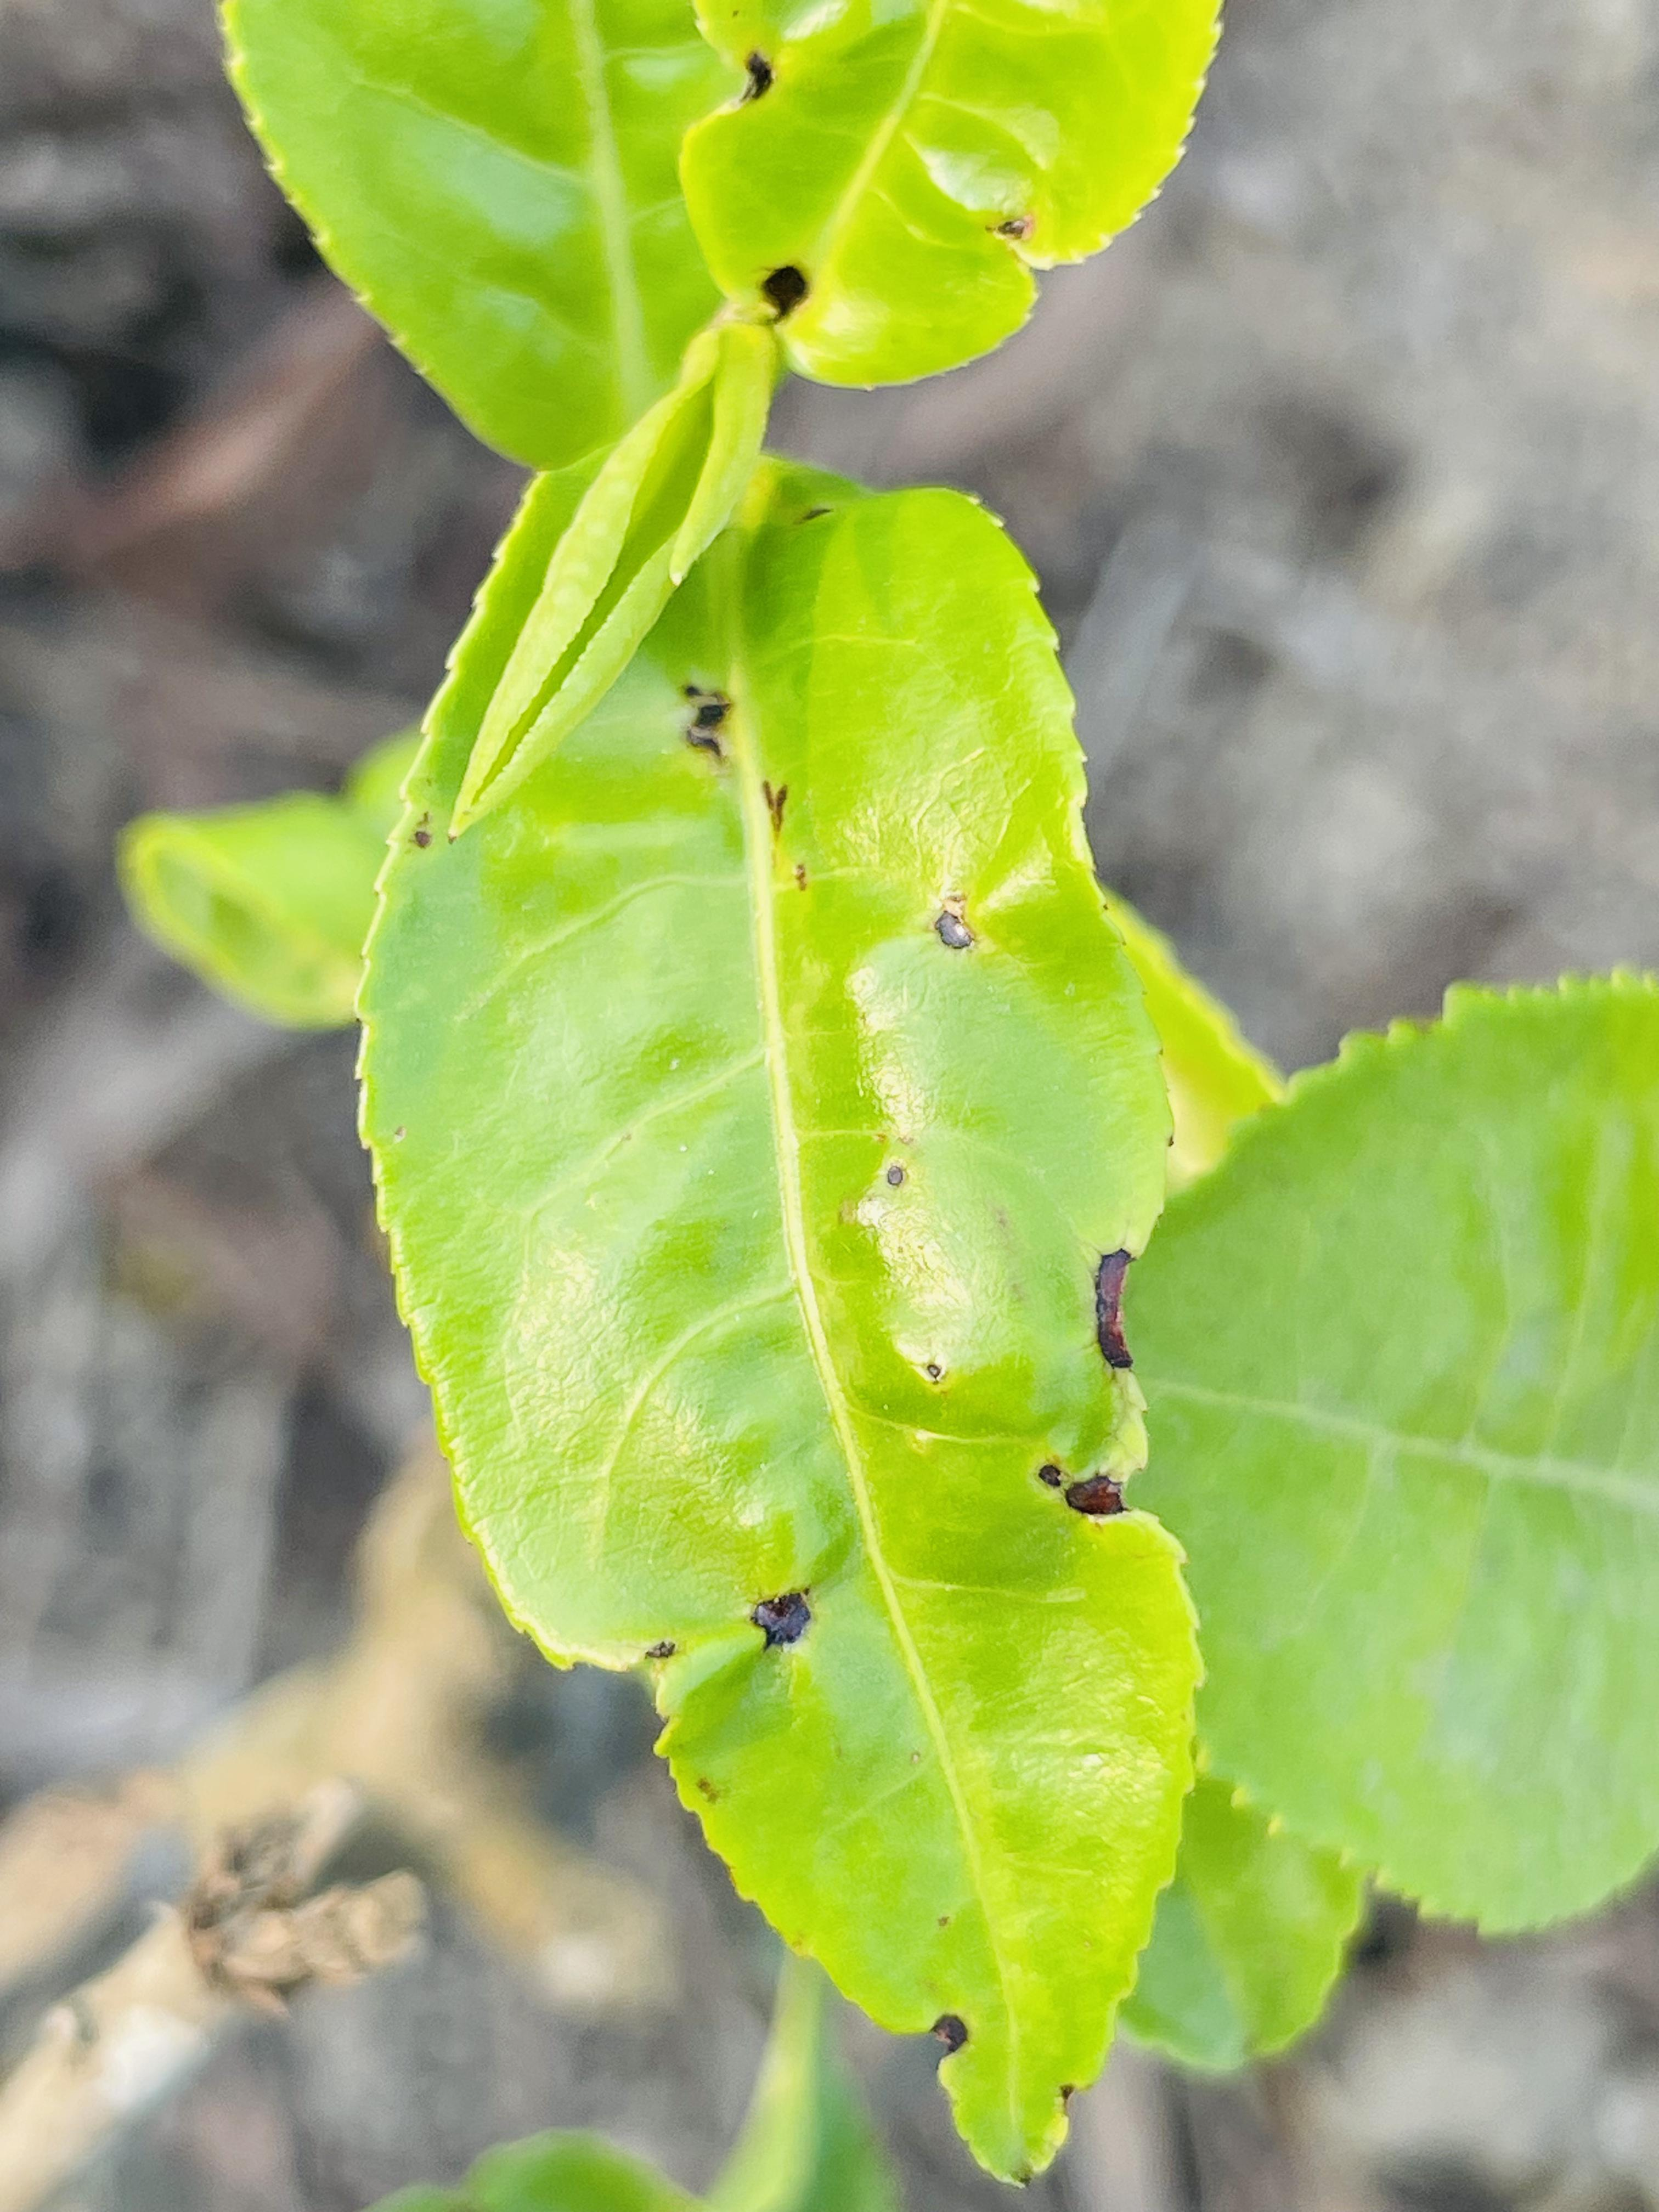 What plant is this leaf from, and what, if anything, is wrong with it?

tea, helopeltis
